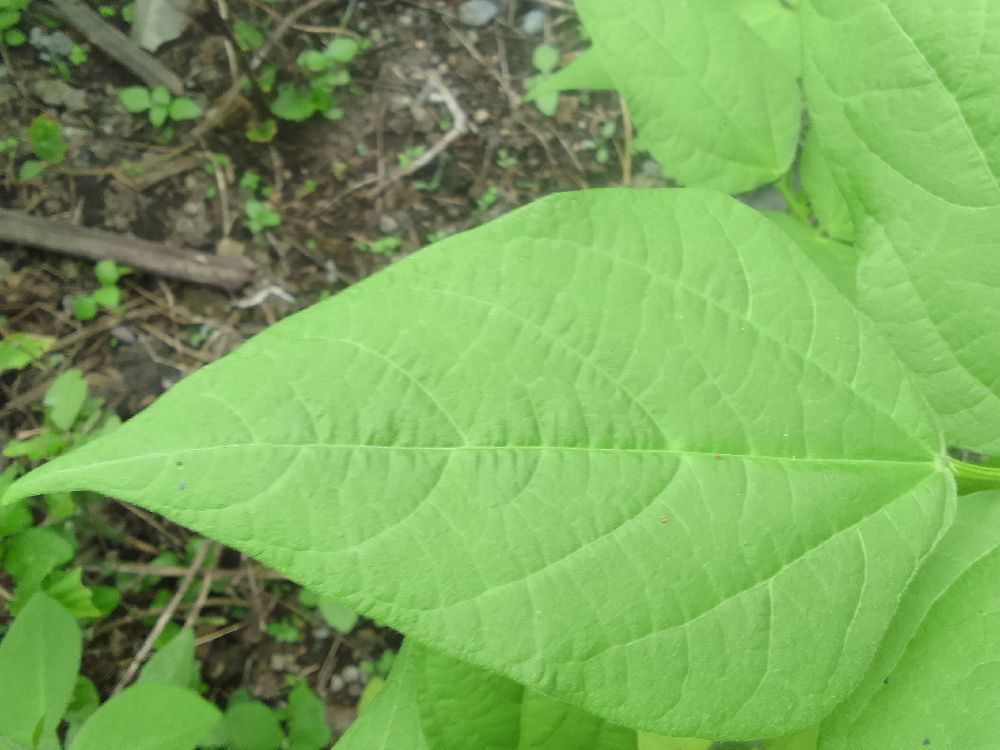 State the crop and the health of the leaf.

common bean, healthy
